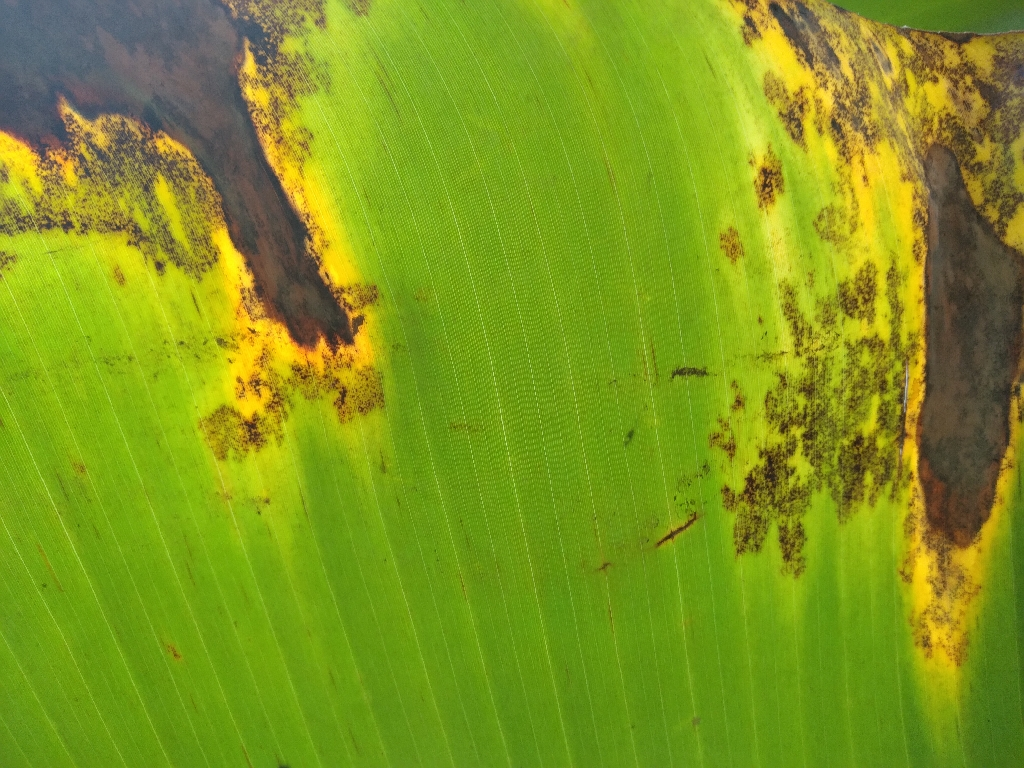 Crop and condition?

banana, black sigatoka
